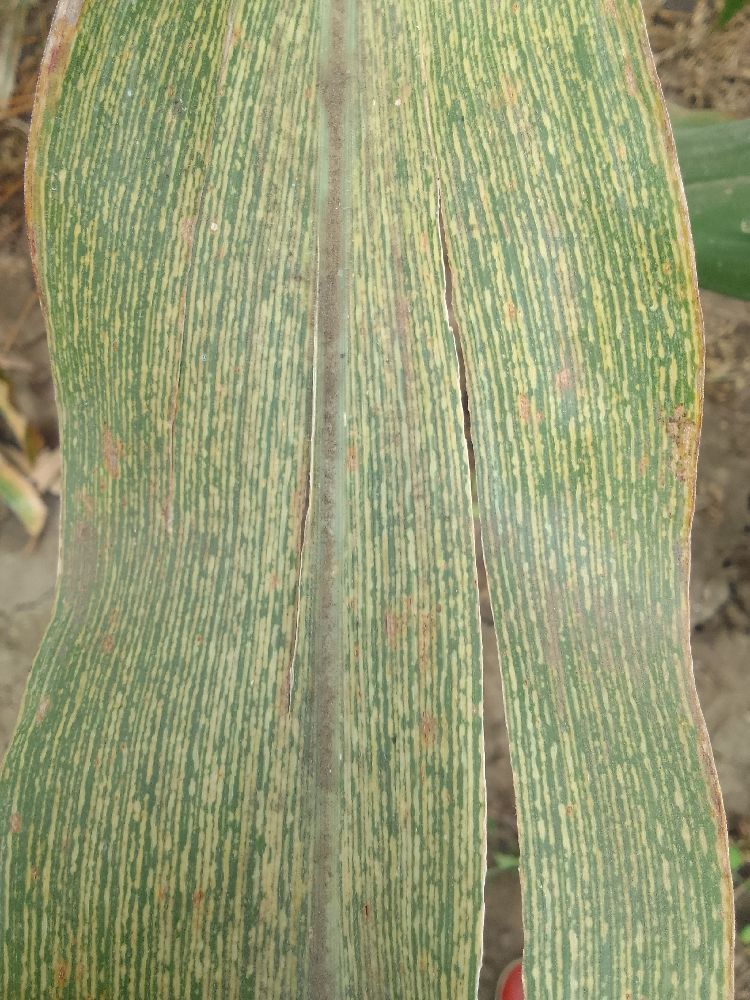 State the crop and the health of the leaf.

maize, maize streak virus
